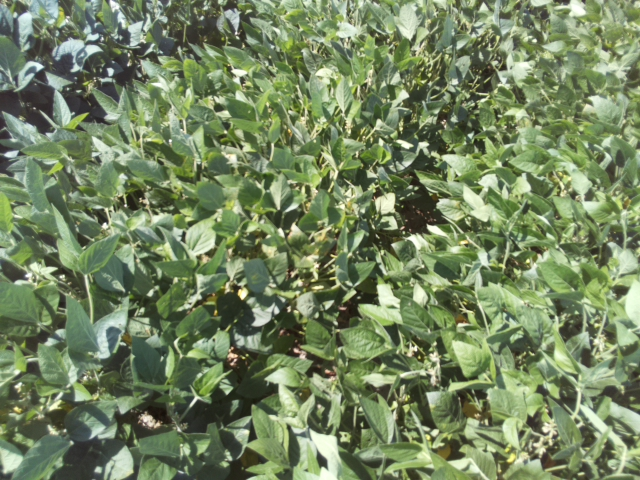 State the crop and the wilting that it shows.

soybean, leaflets folding inward at secondary pulvinus with no turgor loss in leaflets or petioles
